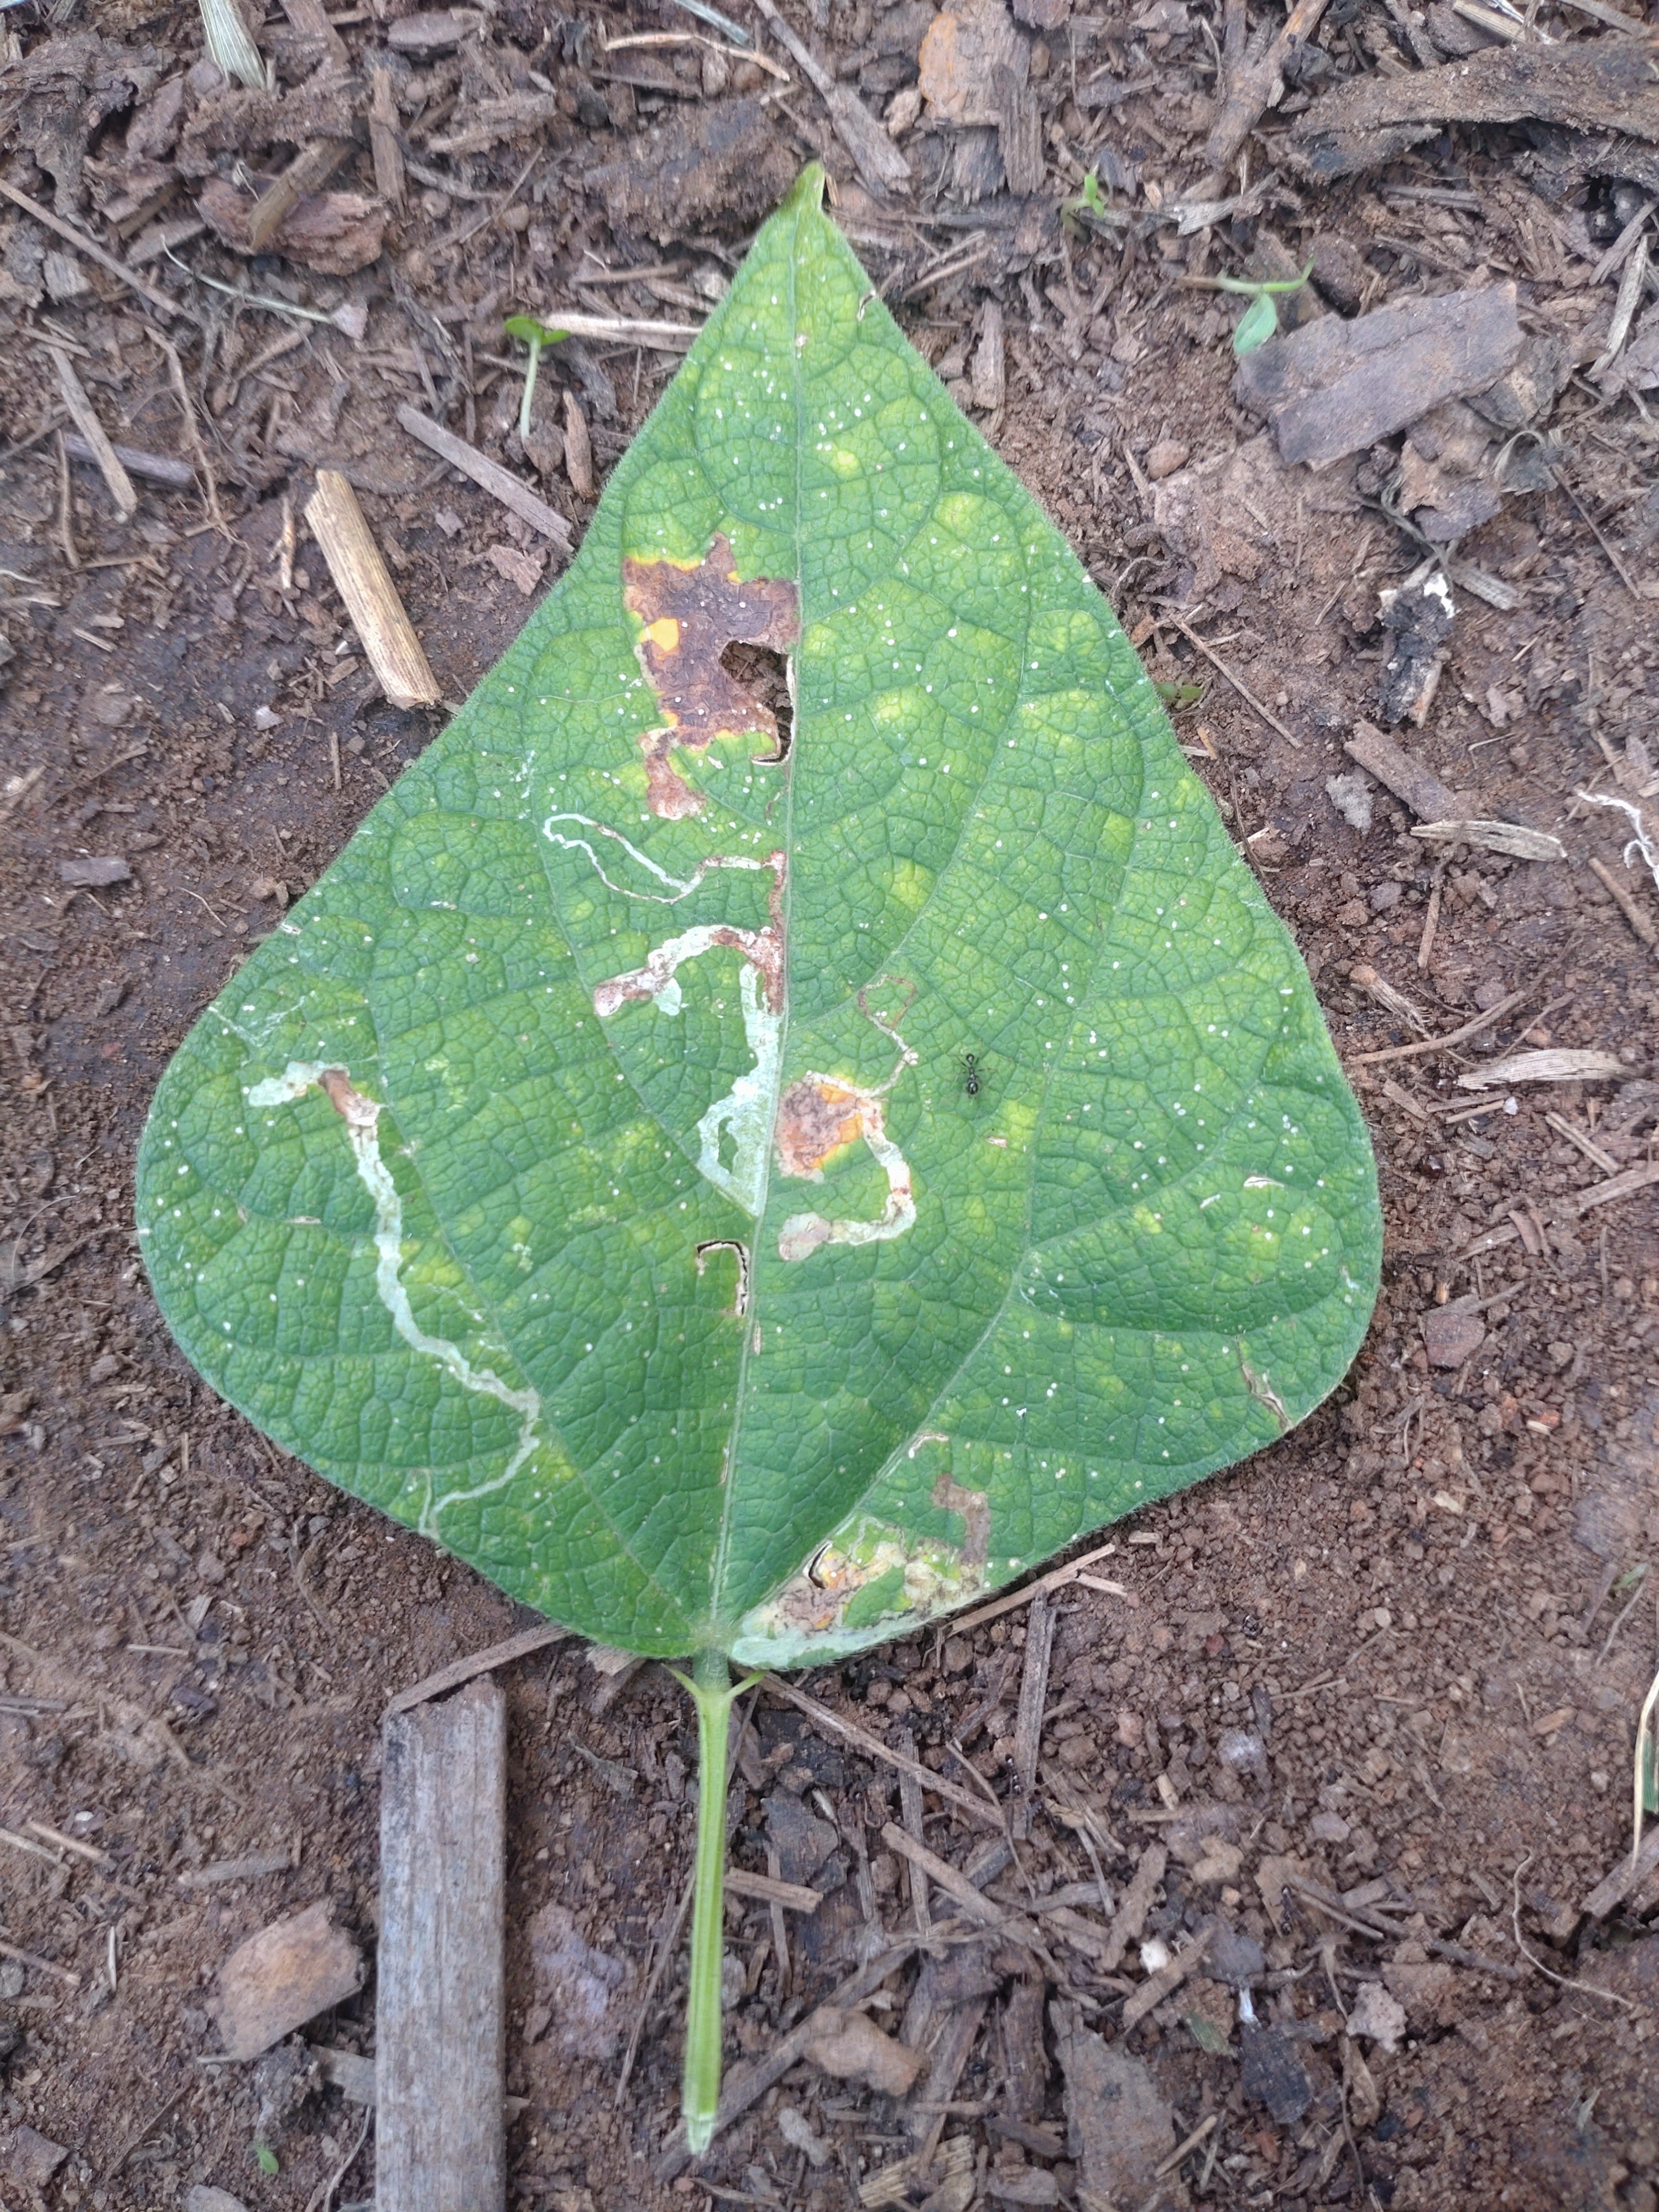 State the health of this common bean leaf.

anthracnose
